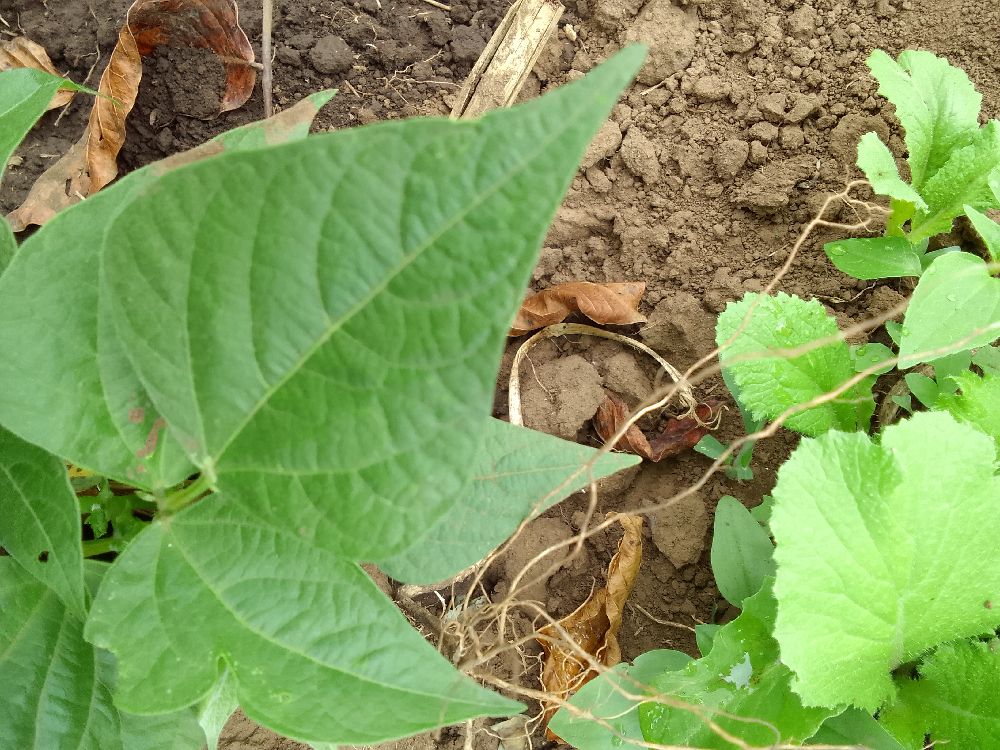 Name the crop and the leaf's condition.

common bean, healthy
